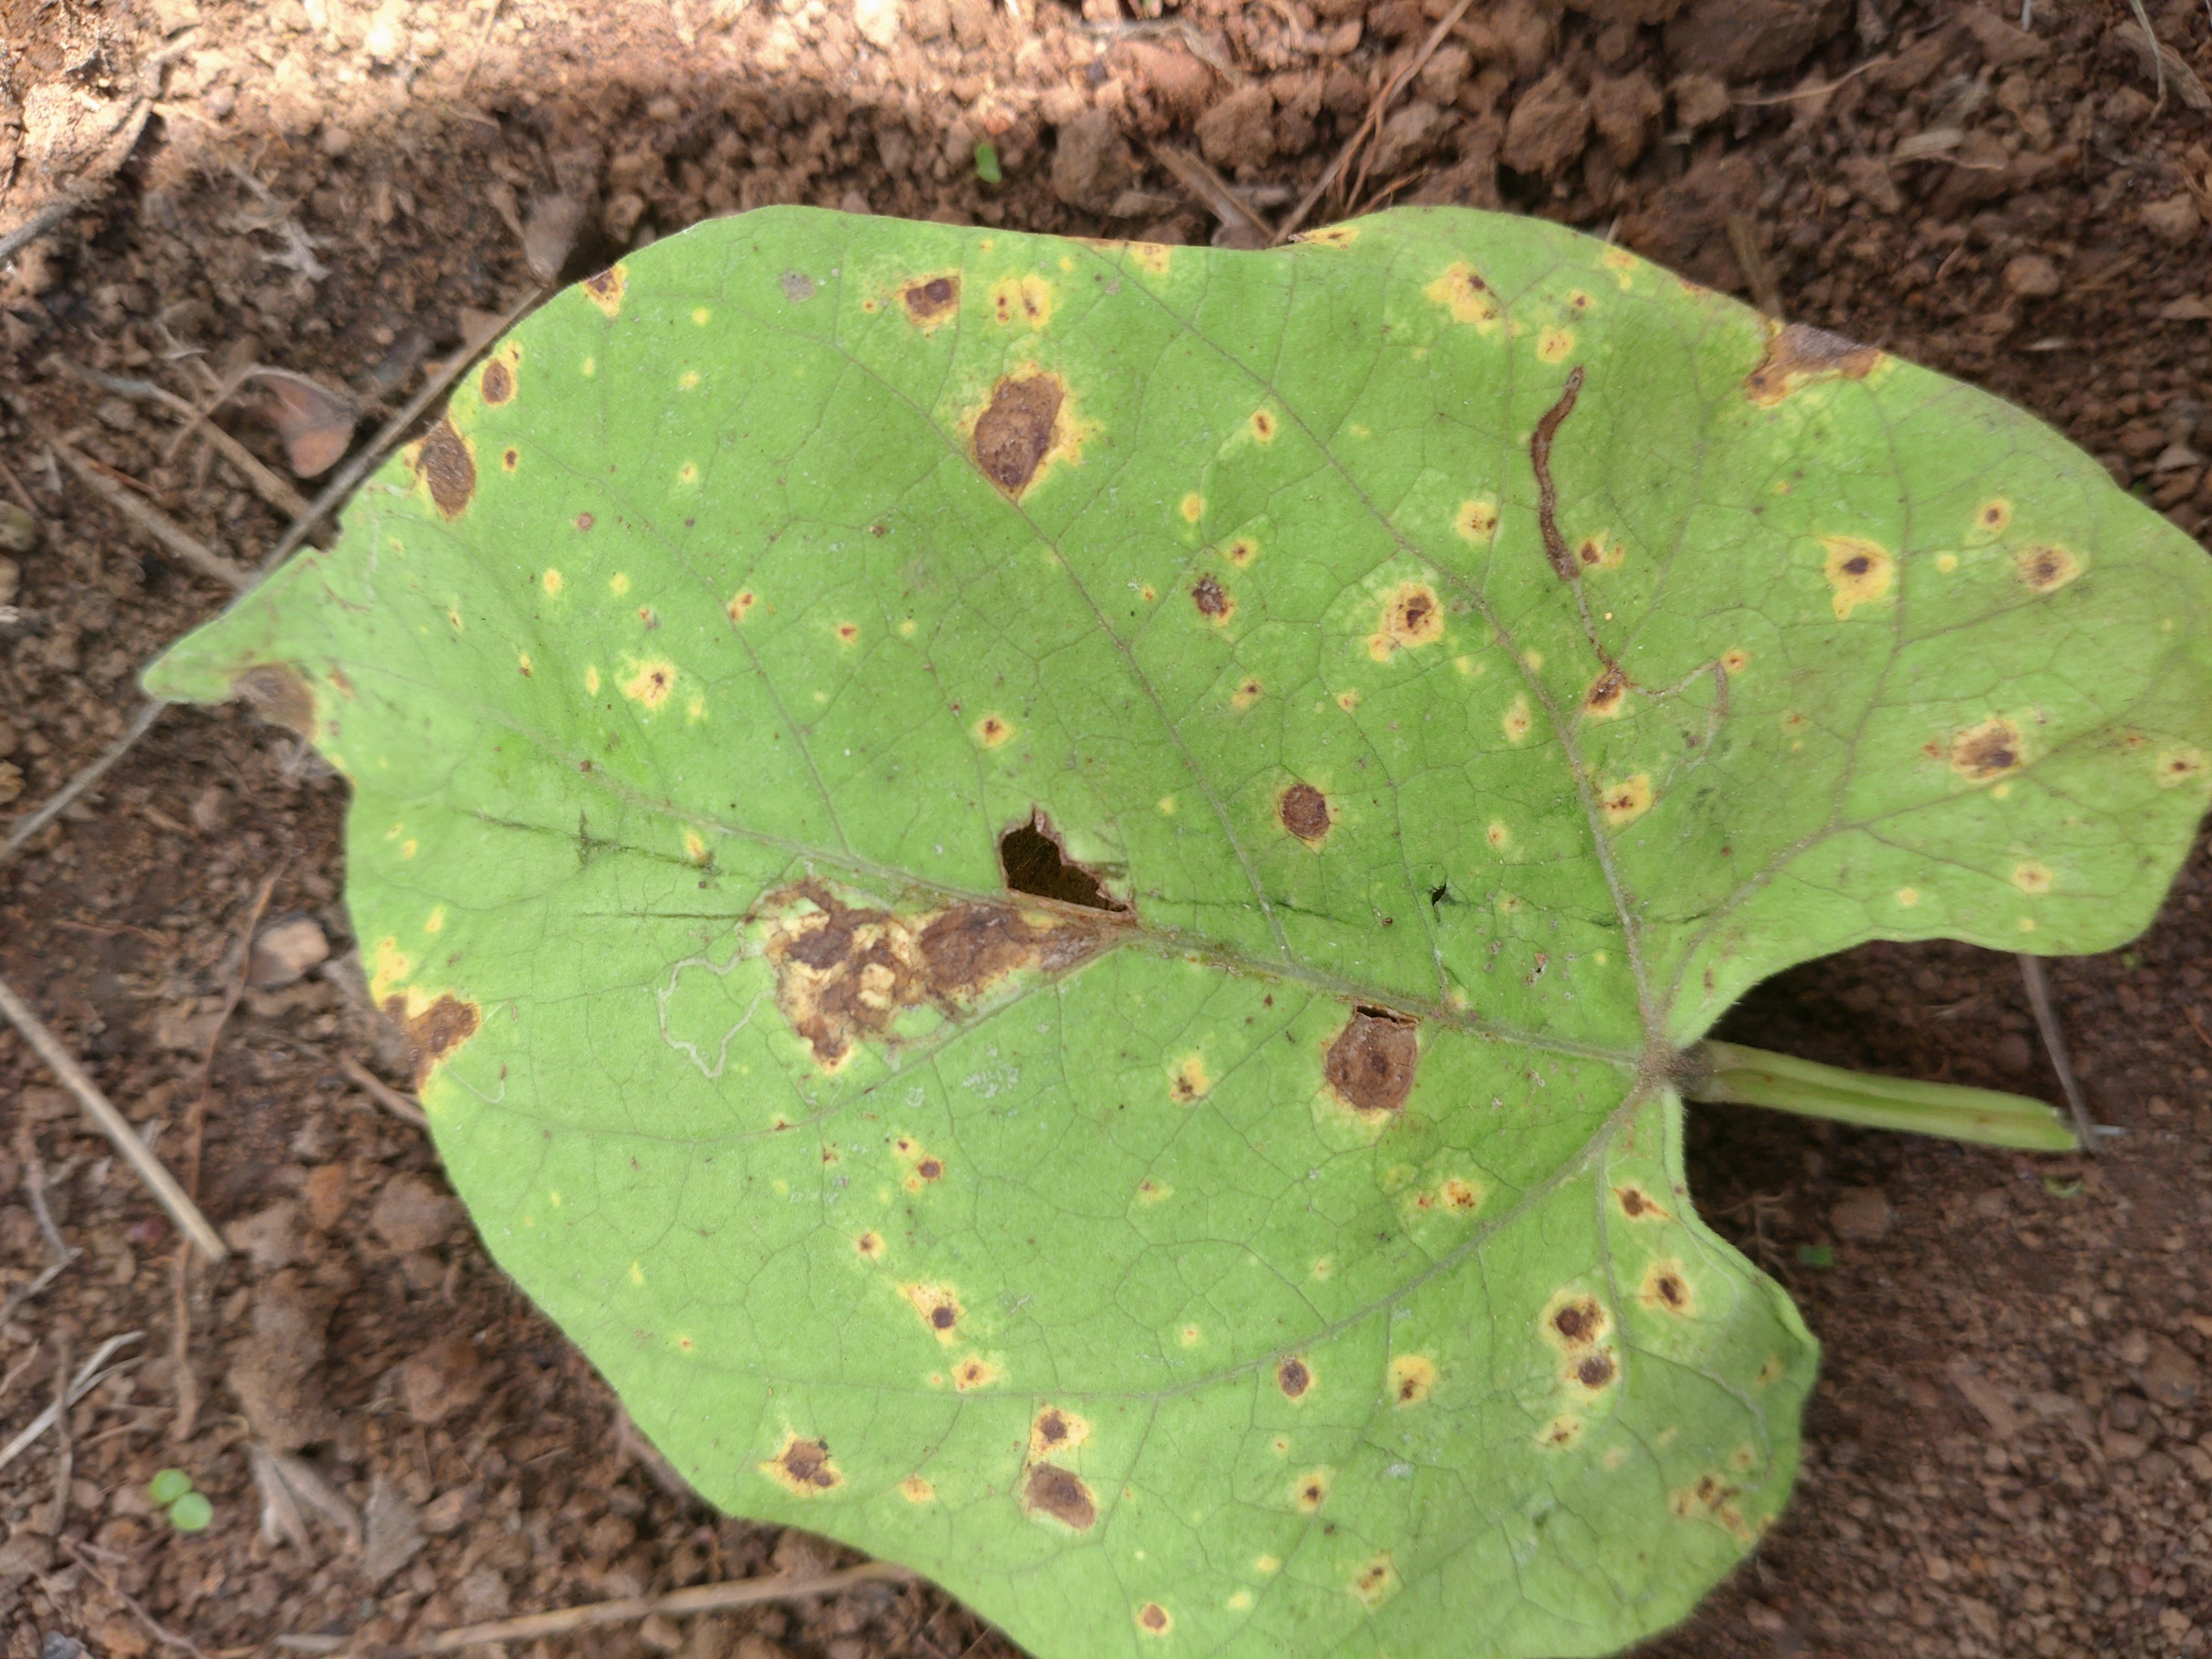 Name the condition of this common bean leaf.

rust
